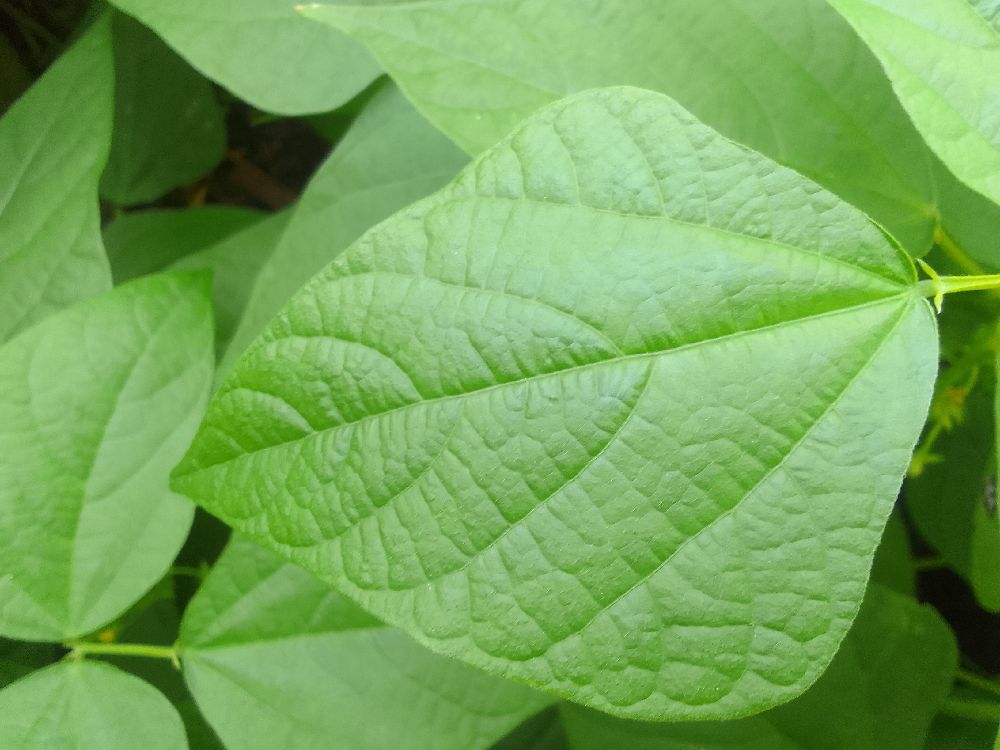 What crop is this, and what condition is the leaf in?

common bean, healthy
